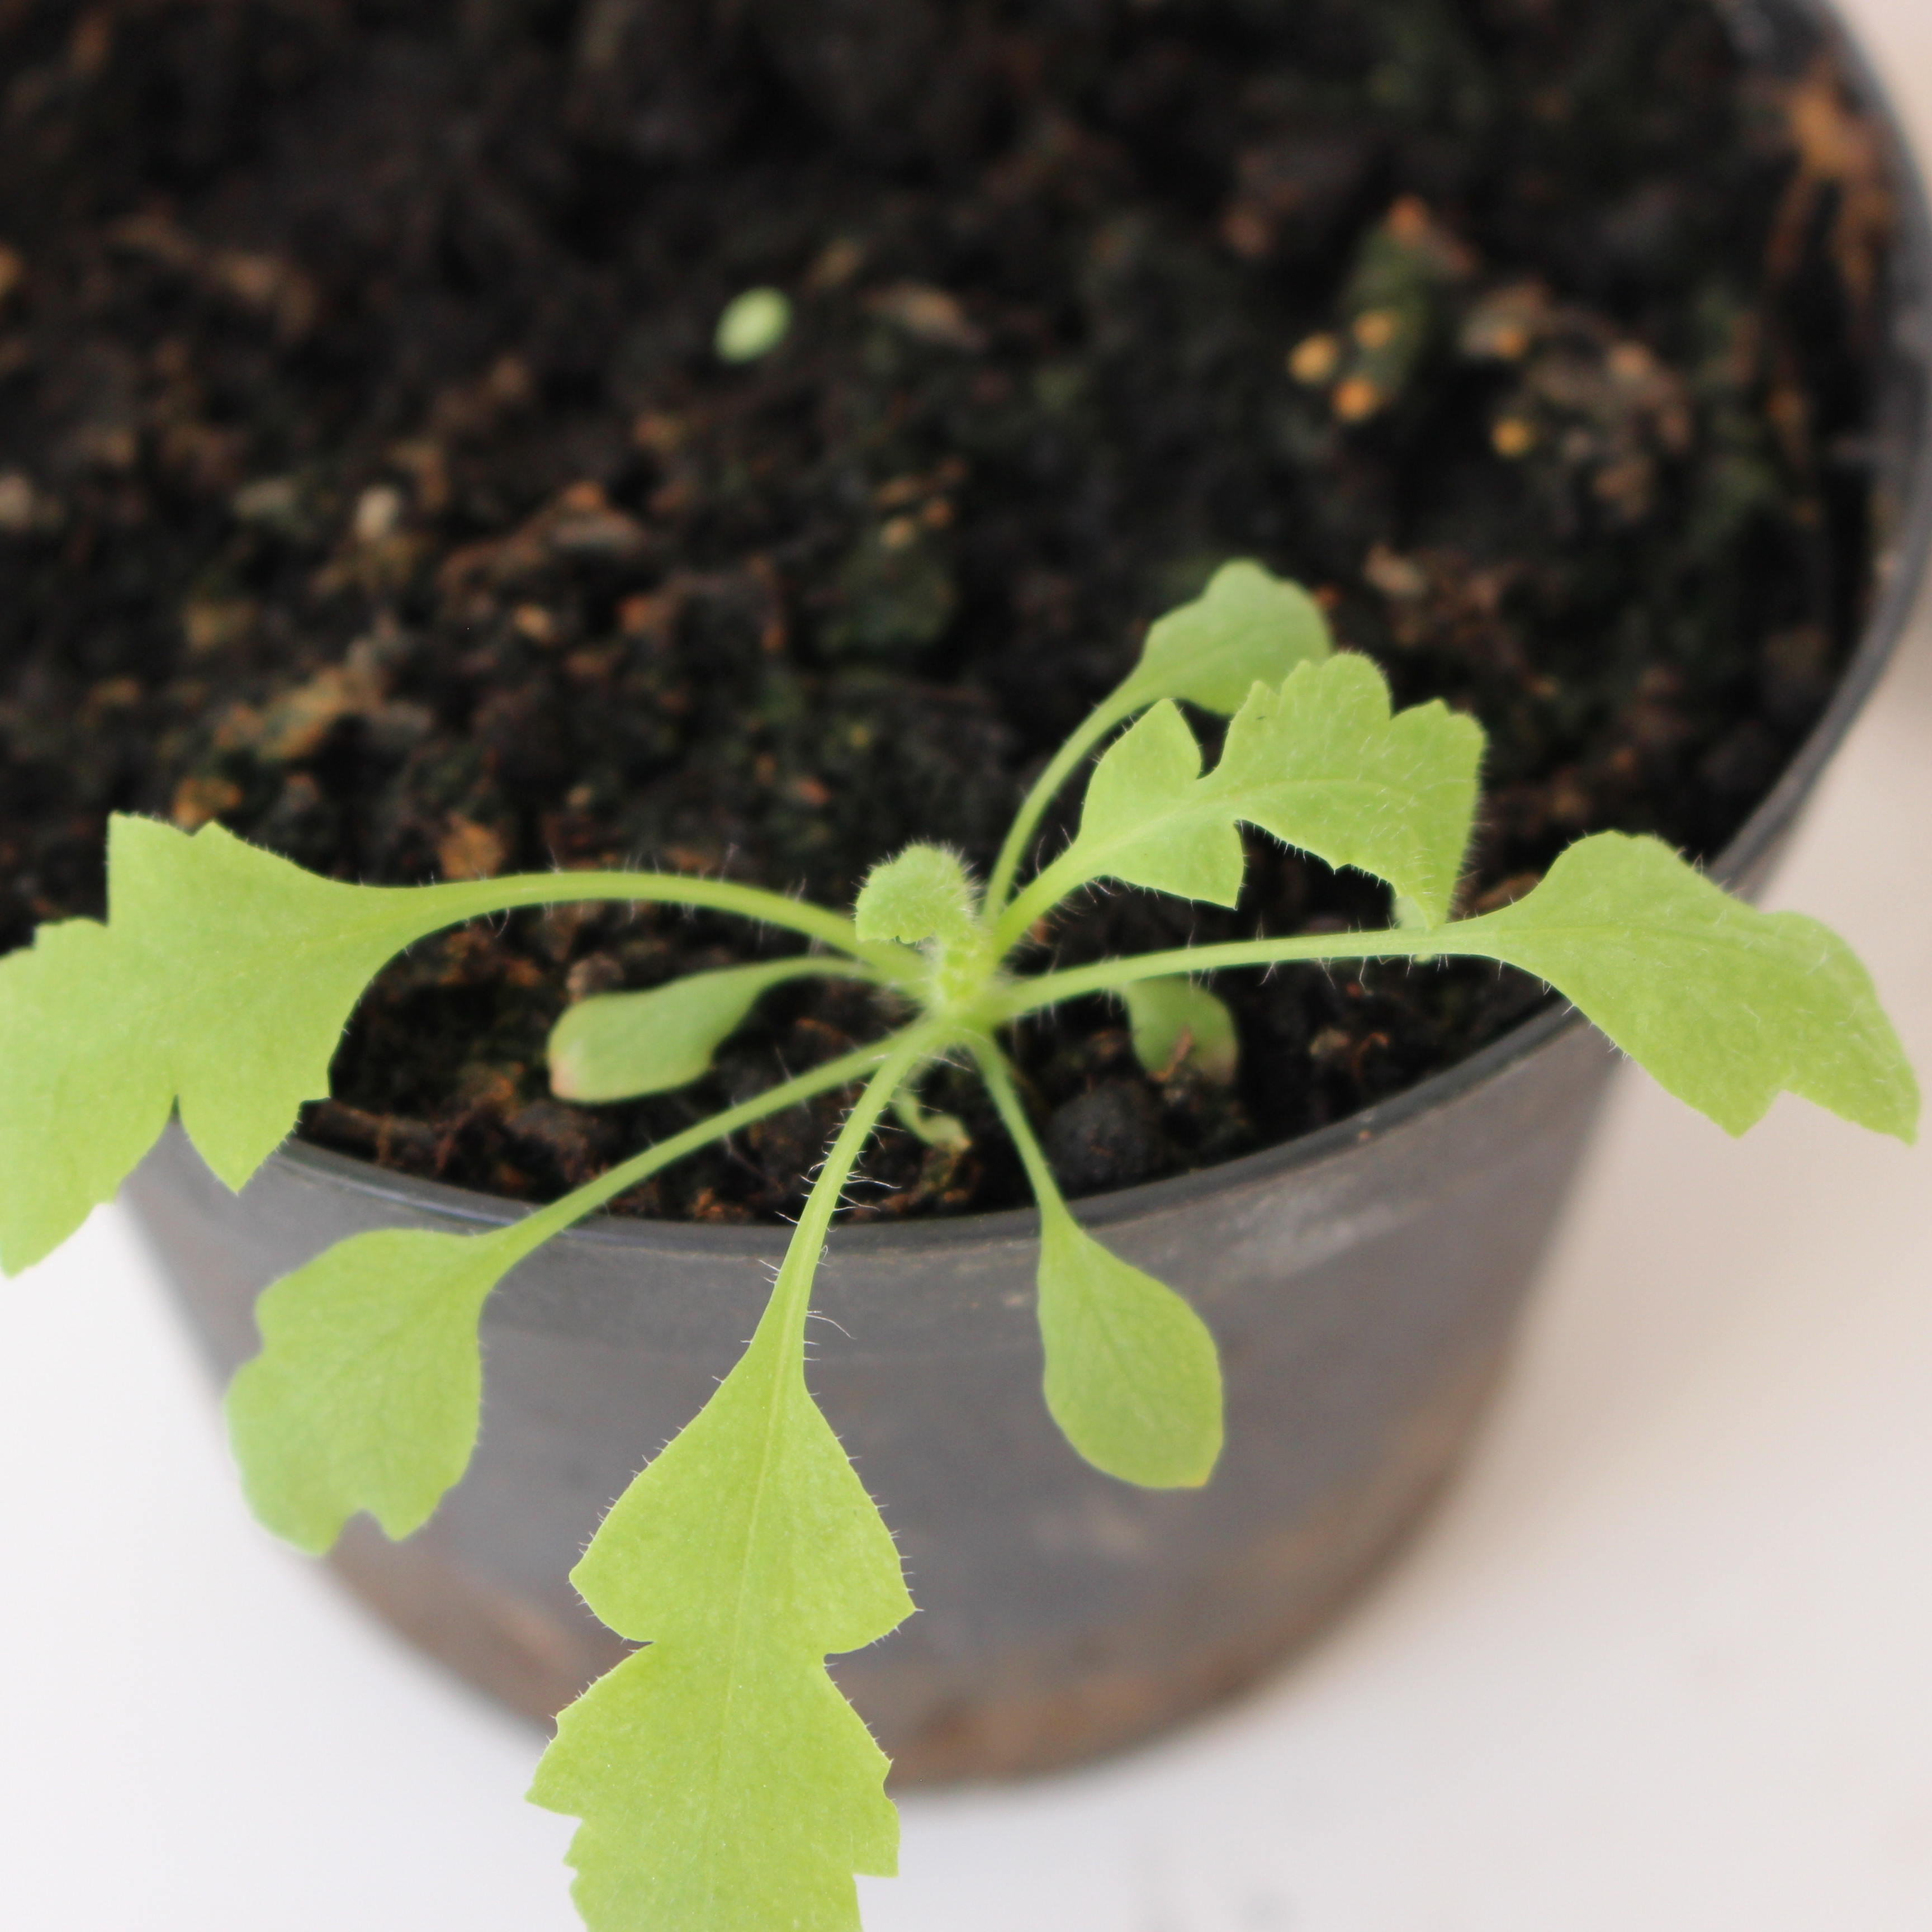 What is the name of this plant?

Papaver rhoeas
